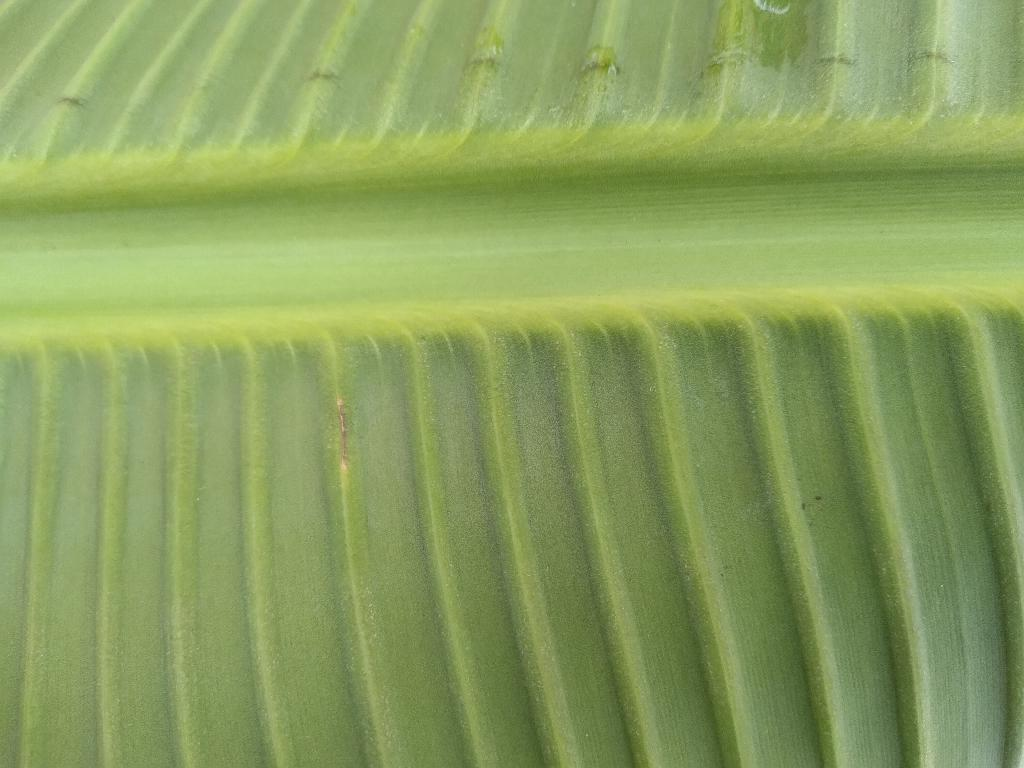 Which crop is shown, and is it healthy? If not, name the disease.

banana, healthy
